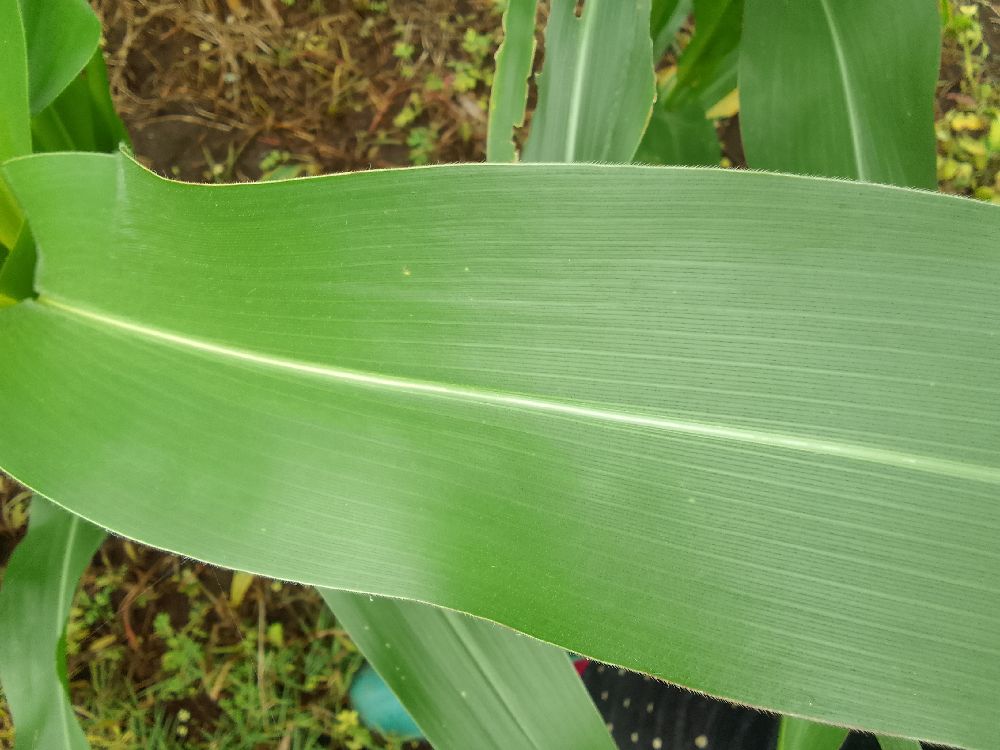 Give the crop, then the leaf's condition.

maize, healthy
